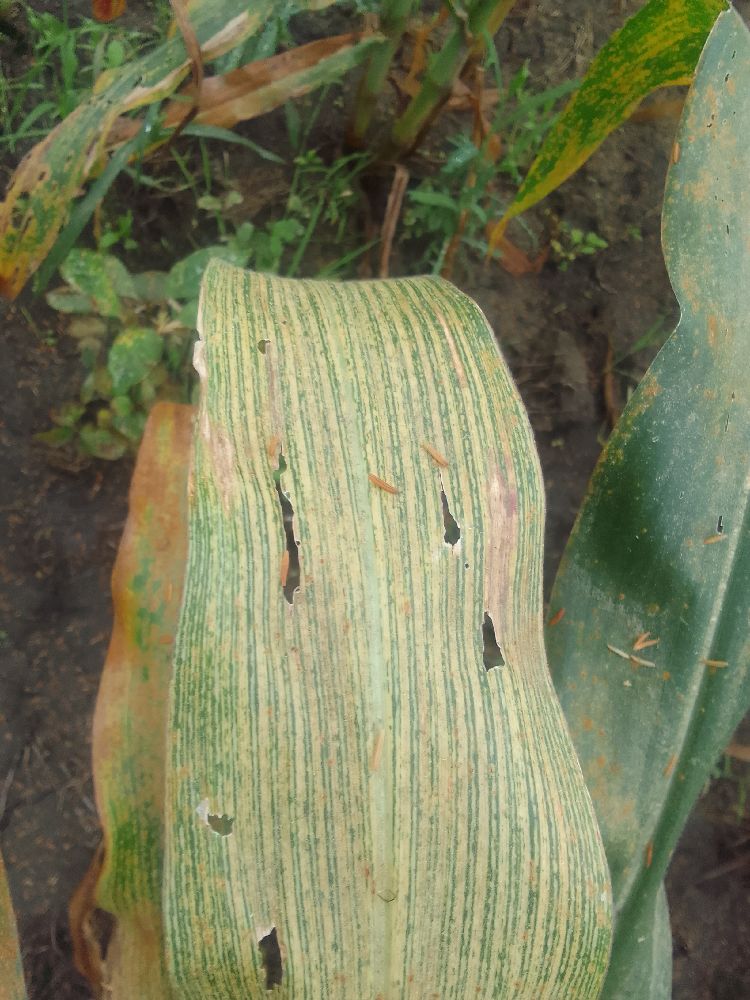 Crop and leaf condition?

maize, maize streak virus
